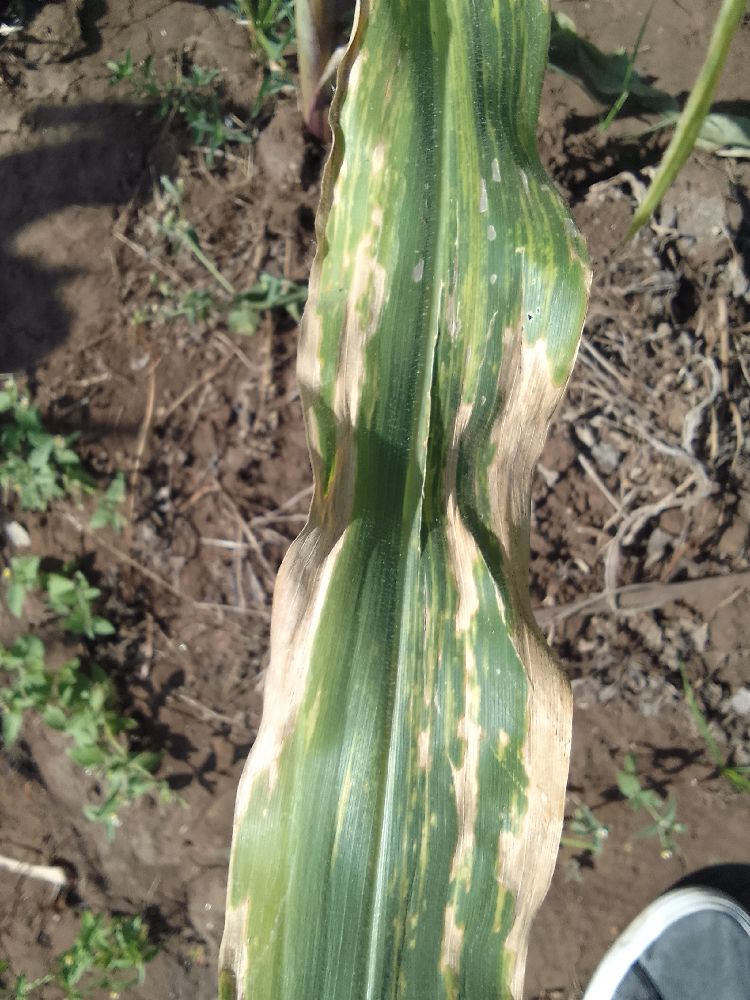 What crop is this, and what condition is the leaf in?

maize, maize lethal necrosis
